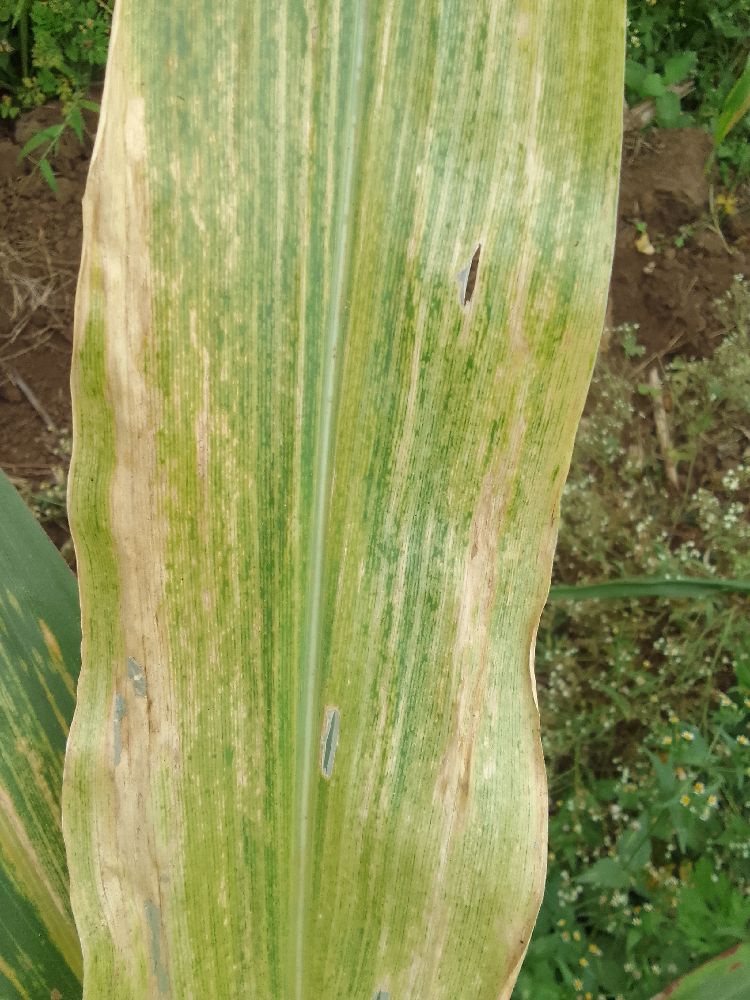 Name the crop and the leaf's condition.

maize, maize lethal necrosis
